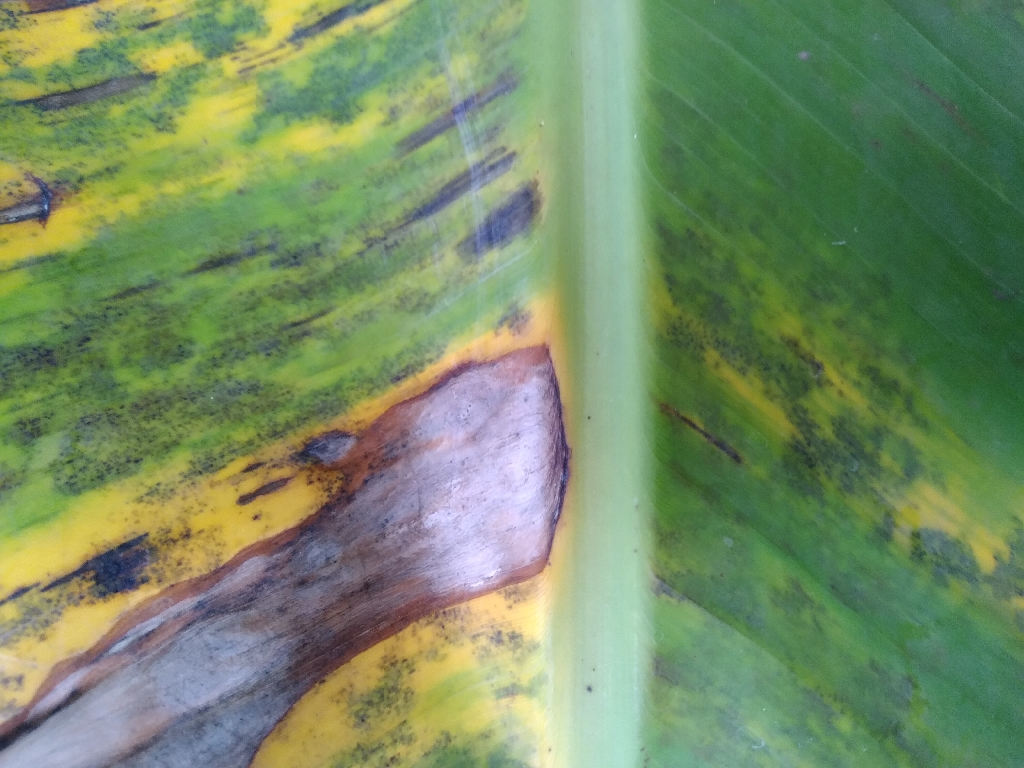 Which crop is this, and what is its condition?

banana, black sigatoka
